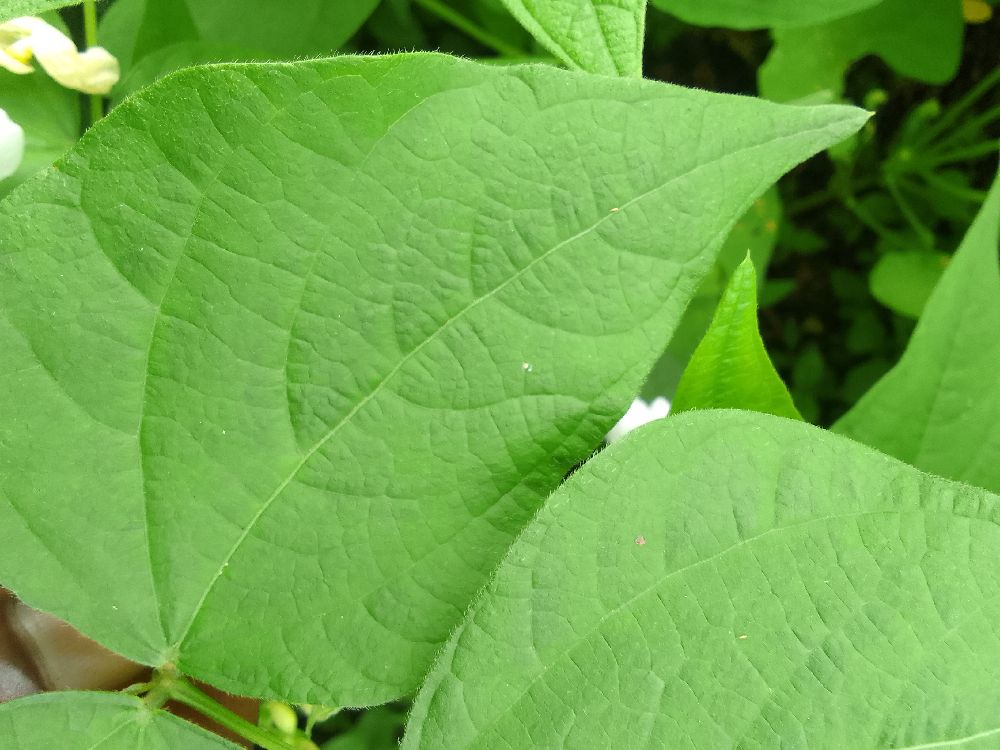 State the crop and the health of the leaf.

common bean, healthy
